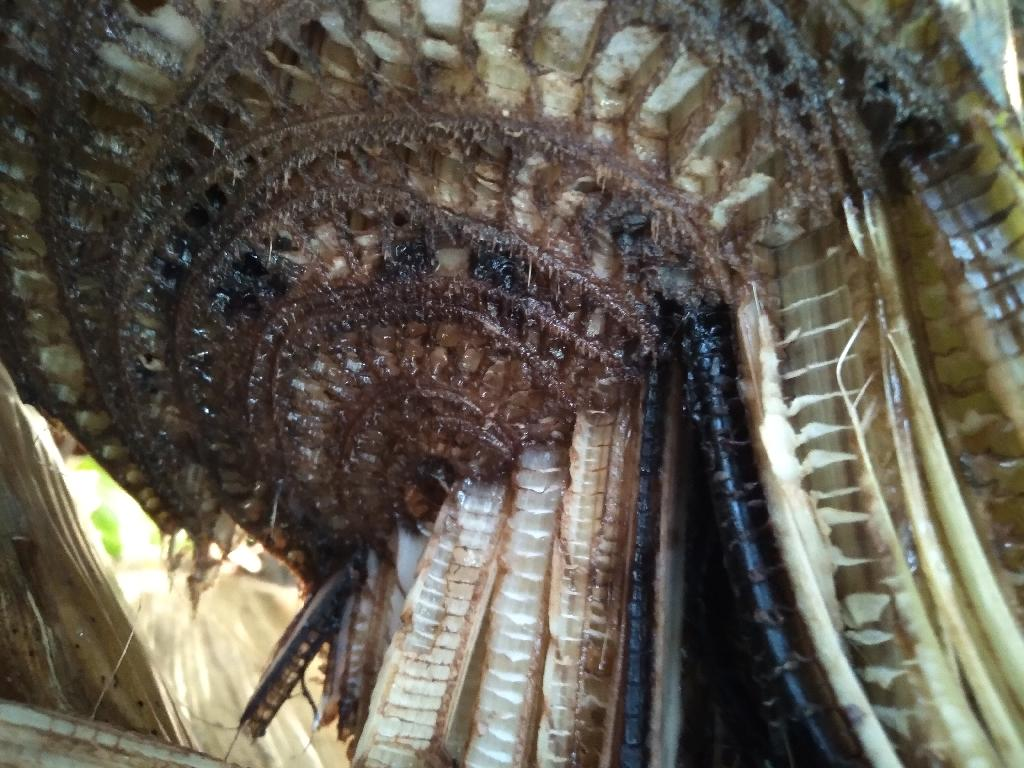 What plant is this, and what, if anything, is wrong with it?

banana, fusarium wilt race 1
